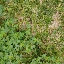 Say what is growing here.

unstructured weed
